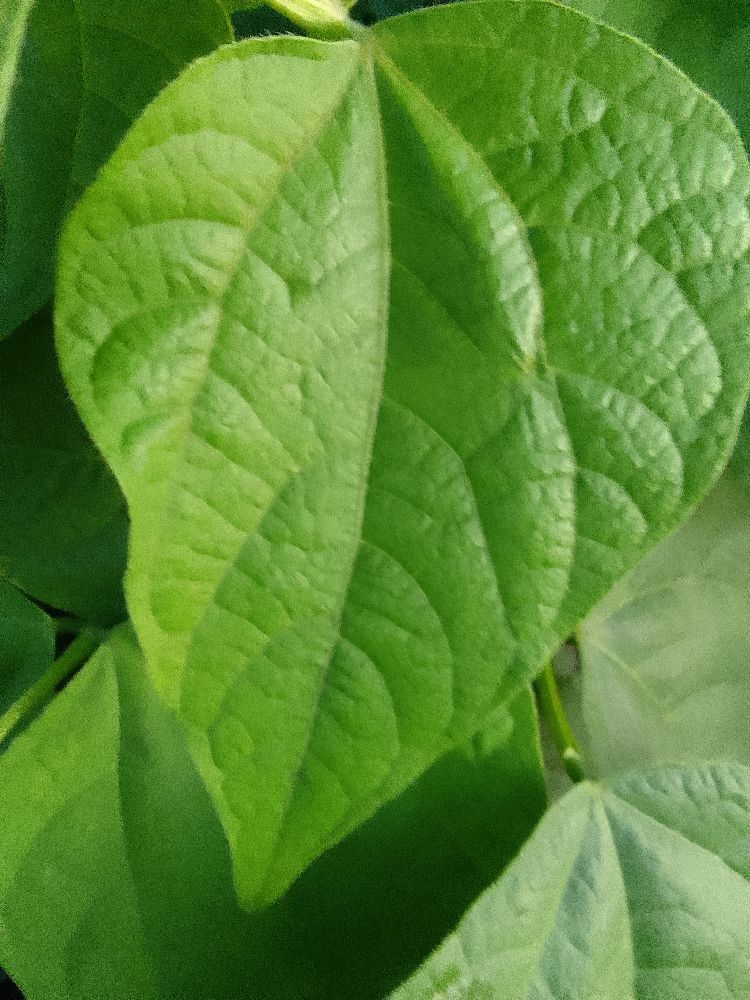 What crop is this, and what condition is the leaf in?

common bean, healthy
